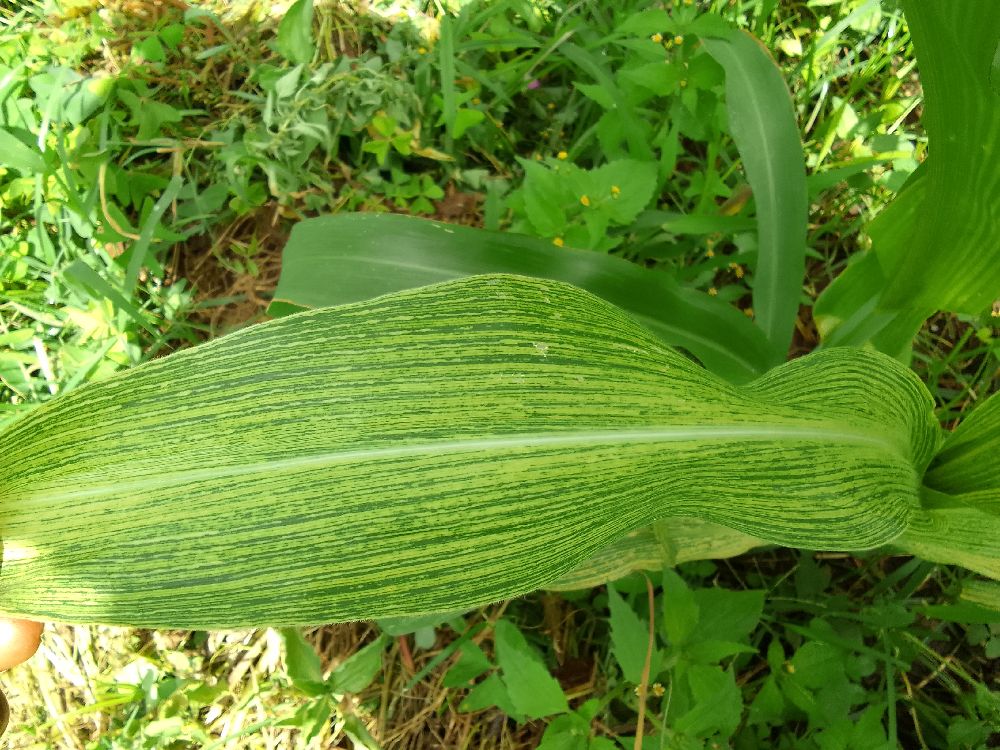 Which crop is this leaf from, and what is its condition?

maize, maize streak virus
